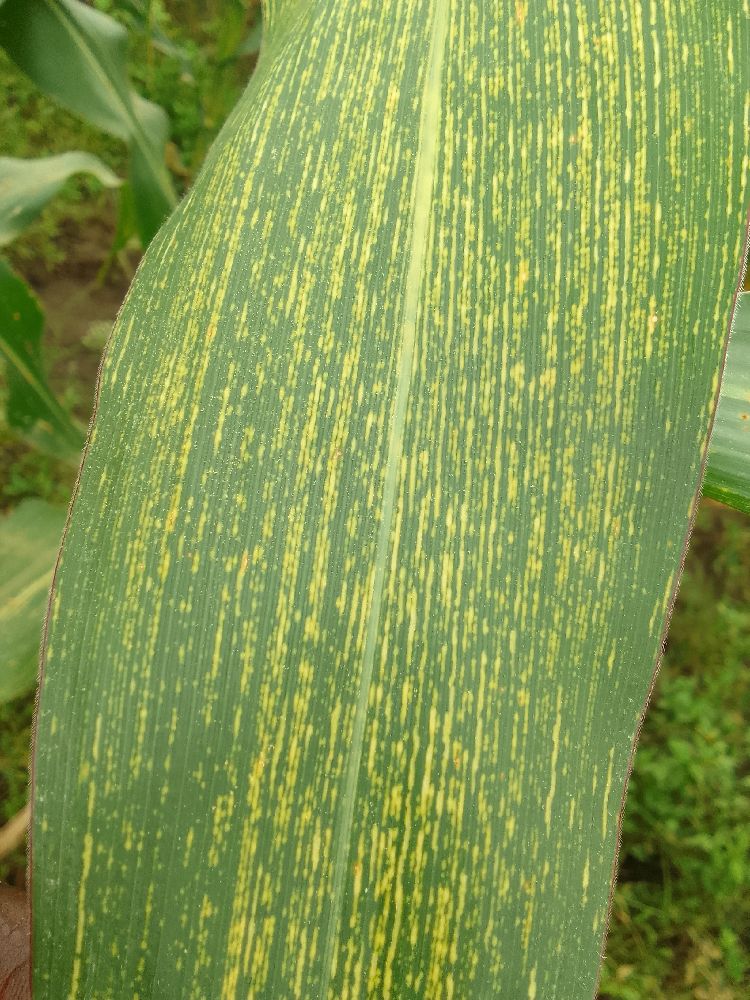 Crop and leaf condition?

maize, maize streak virus
